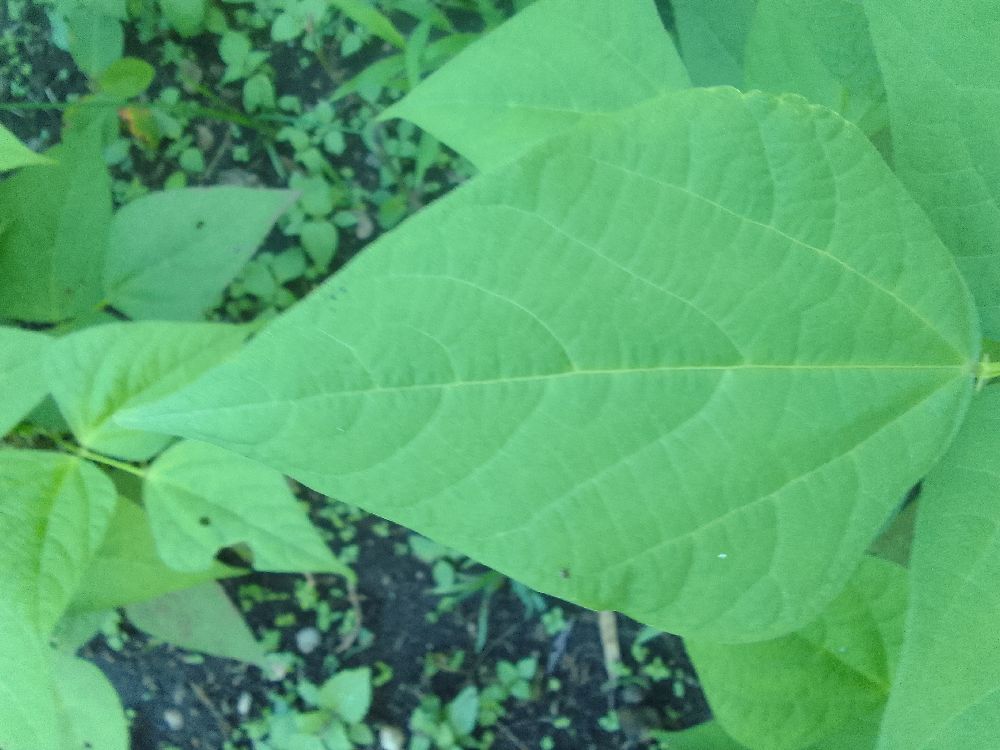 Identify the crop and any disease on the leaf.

common bean, healthy
